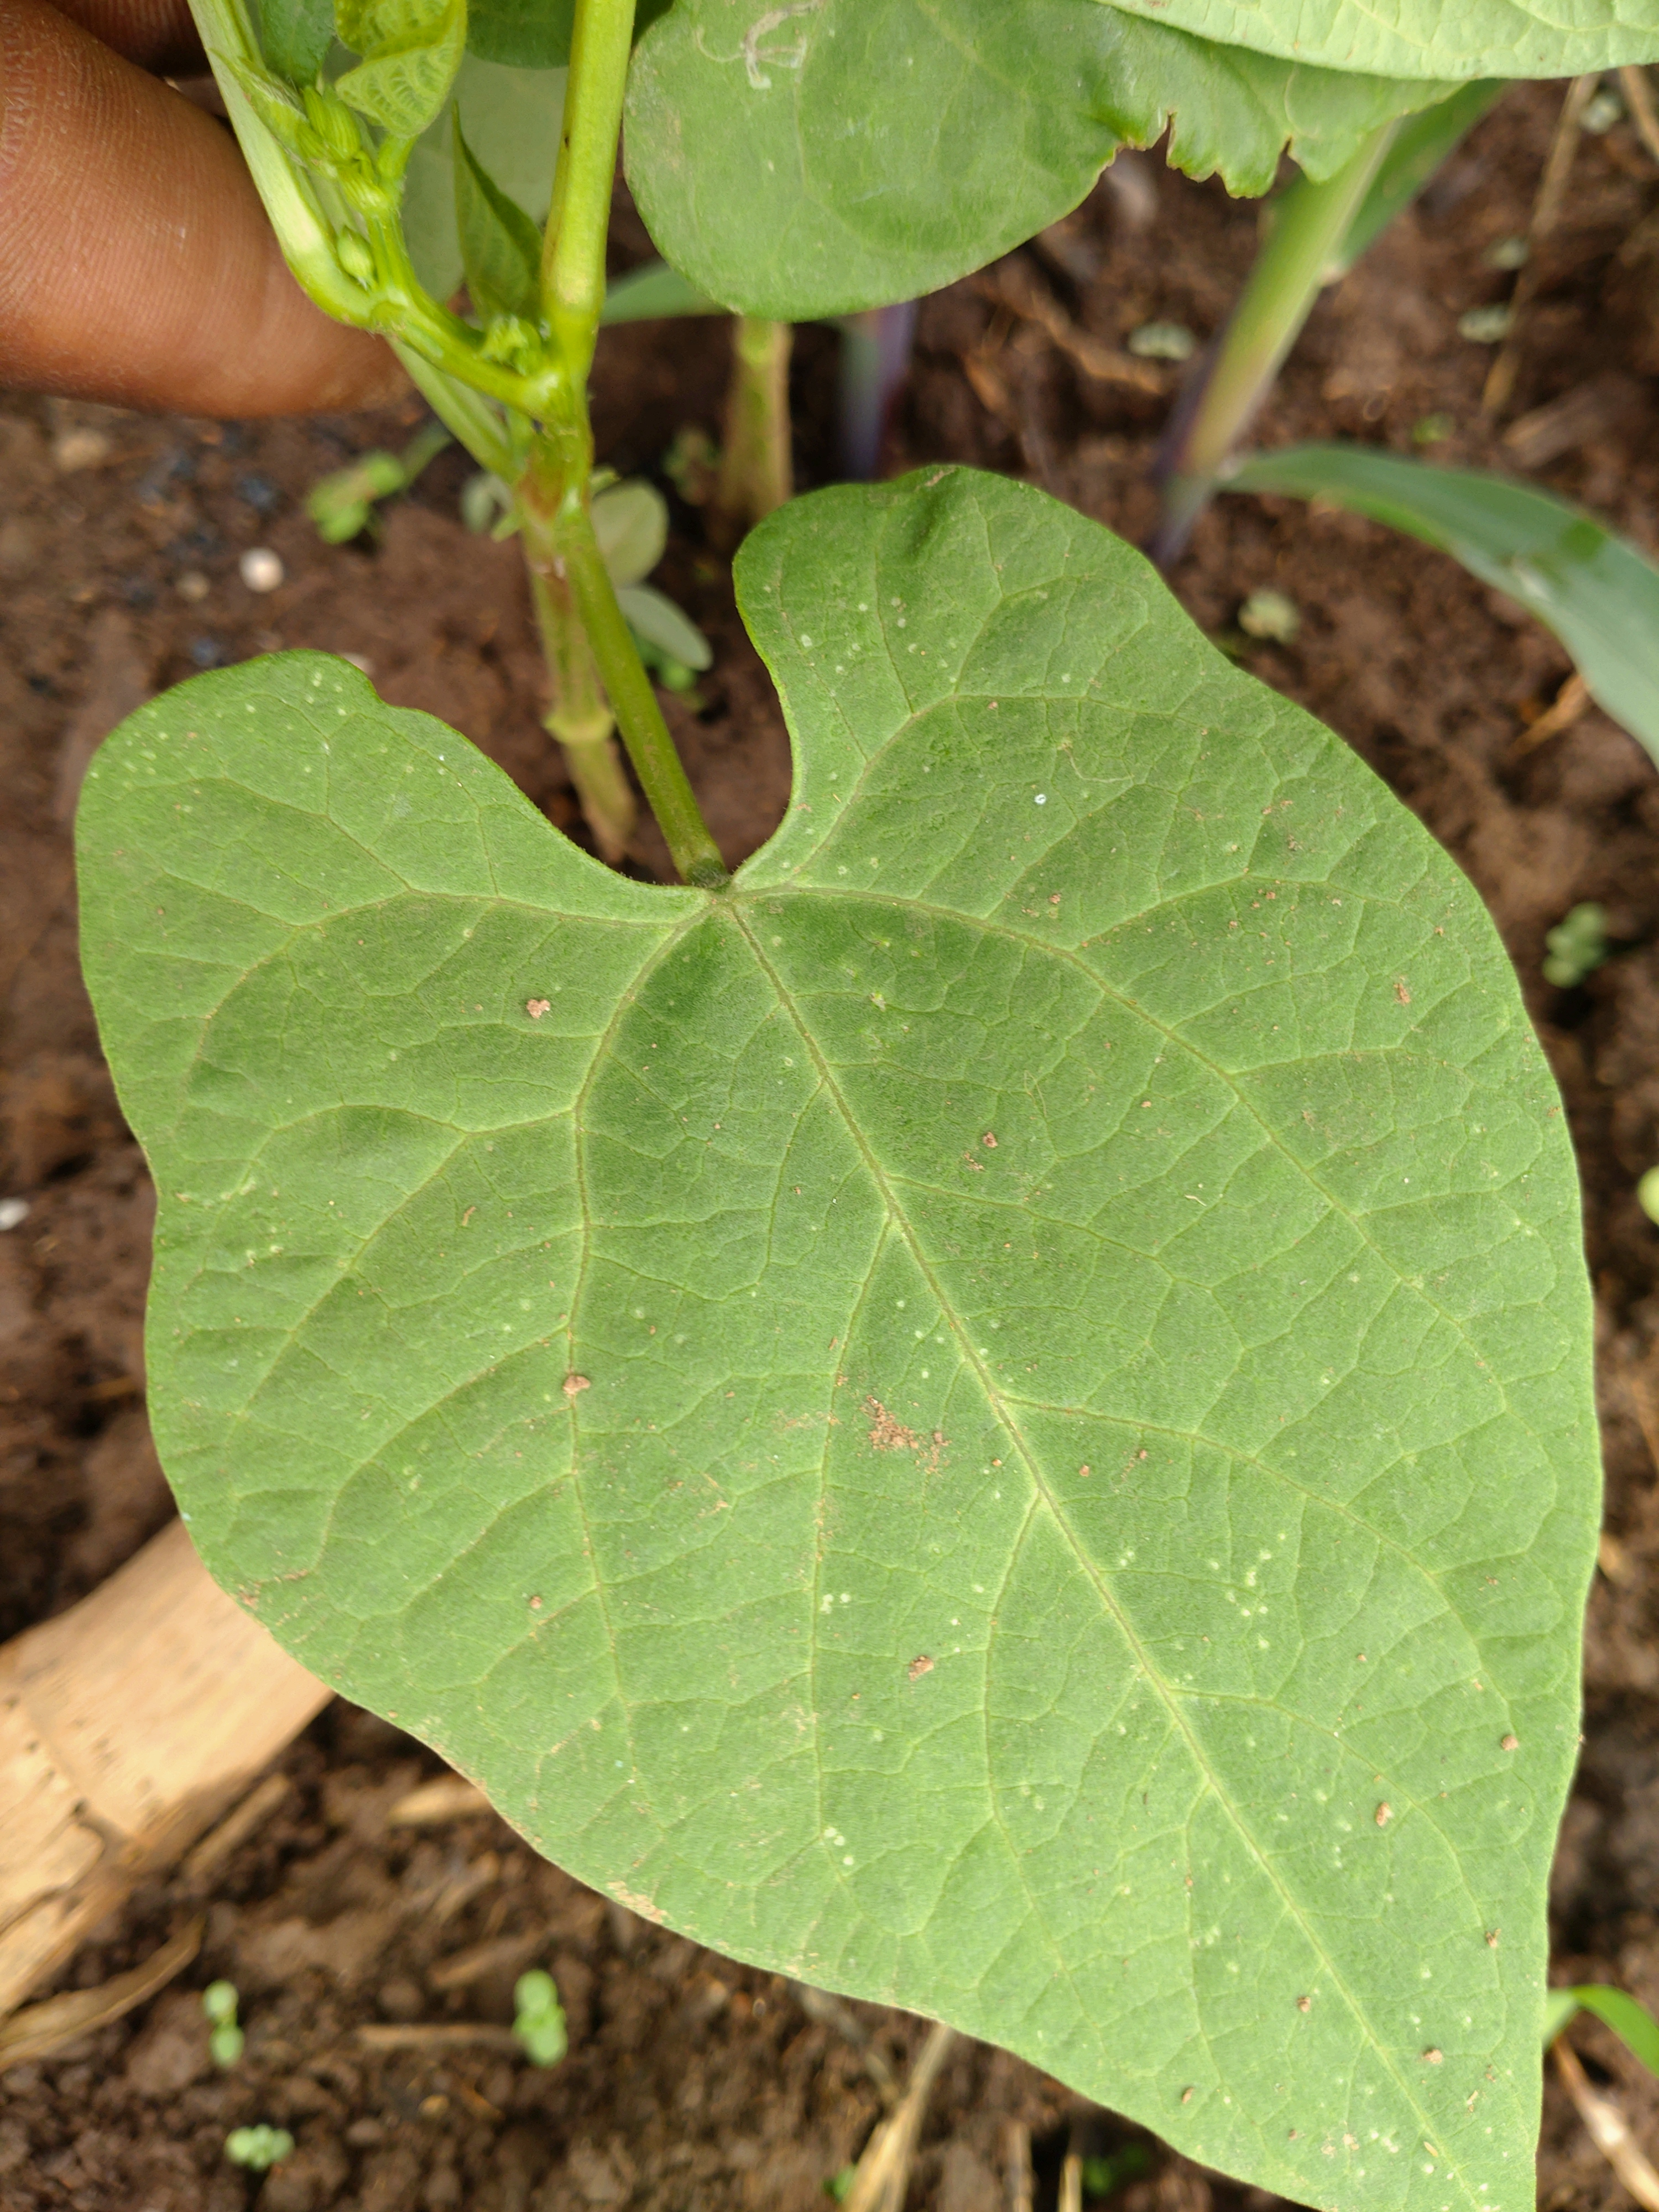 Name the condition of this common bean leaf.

healthy
